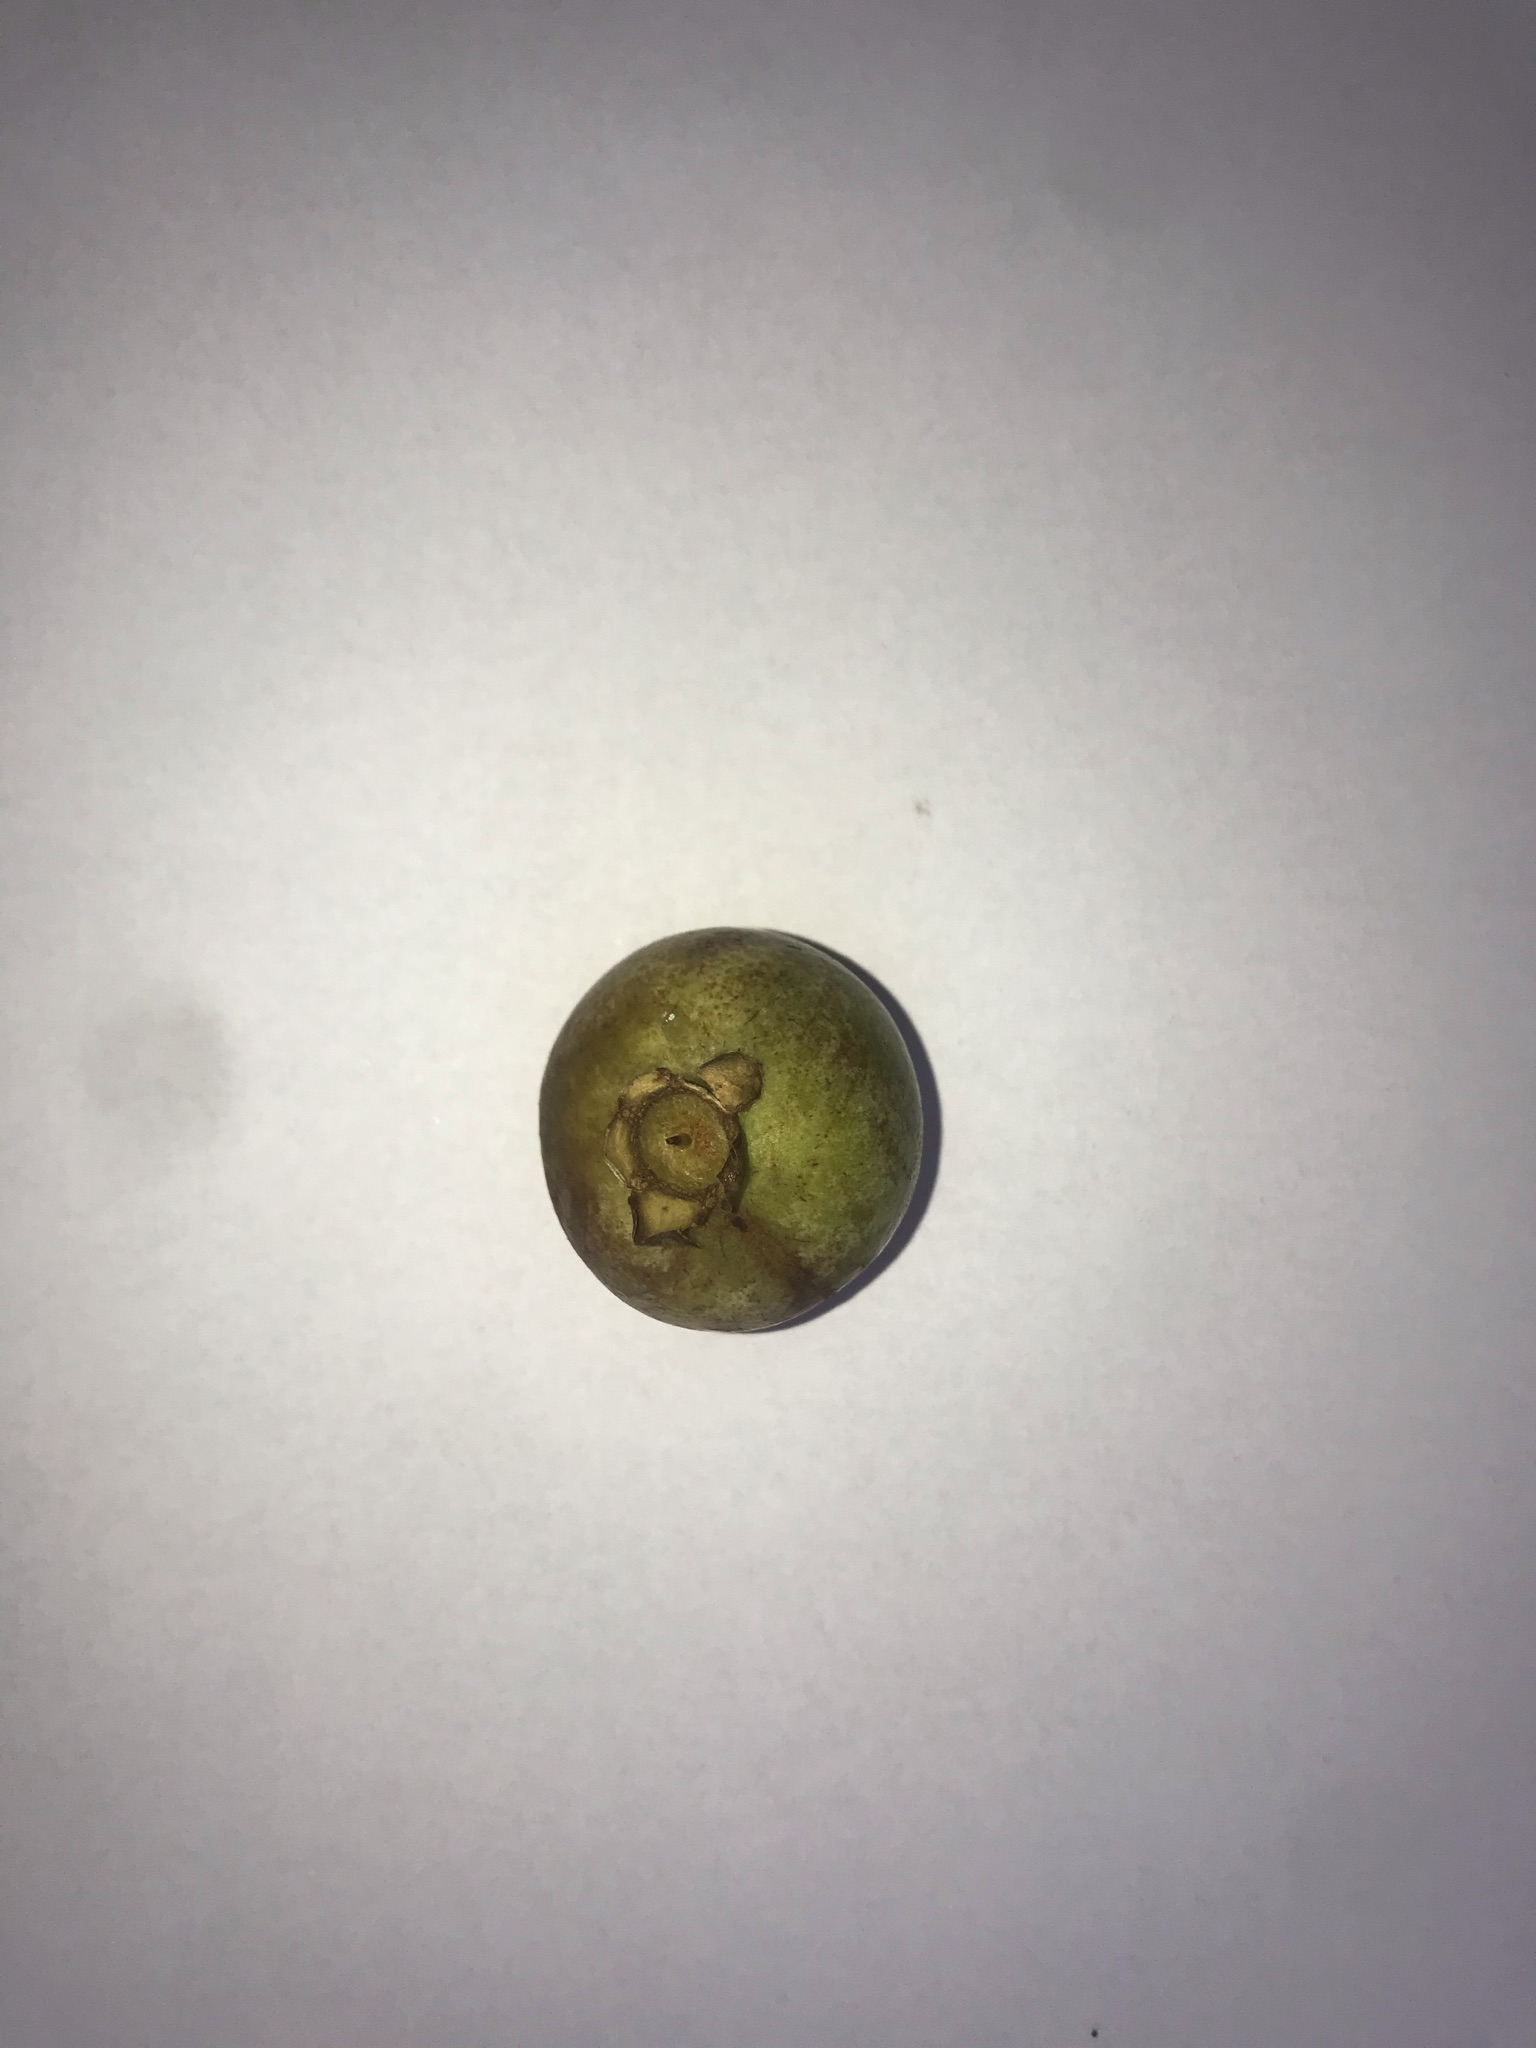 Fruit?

gabiroba
